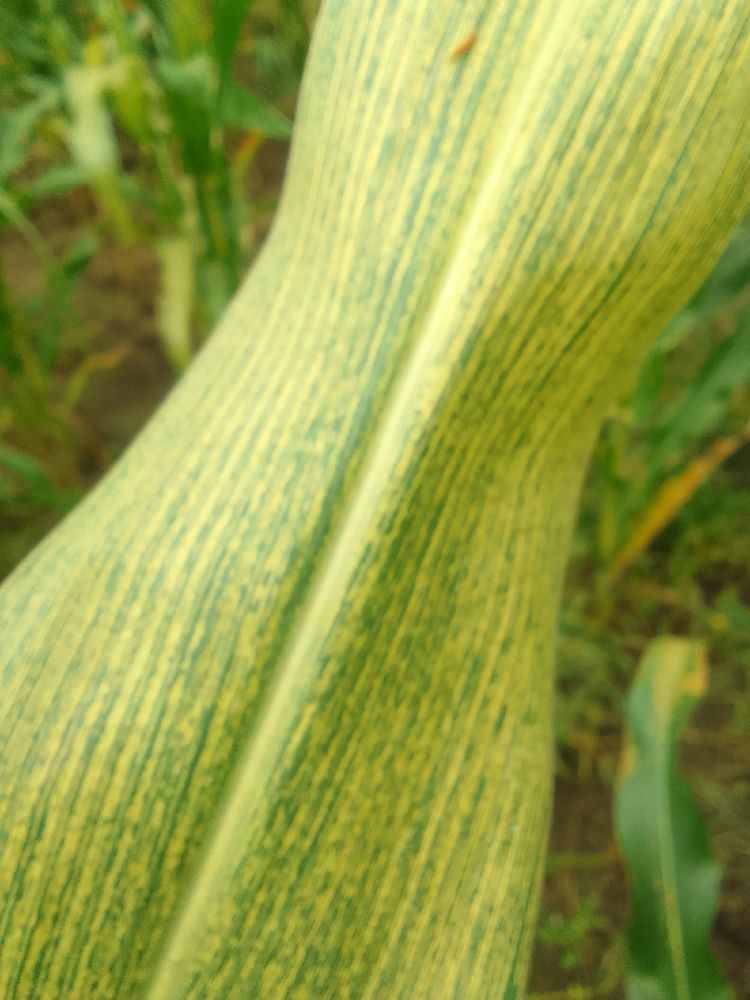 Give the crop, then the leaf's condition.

maize, maize streak virus
